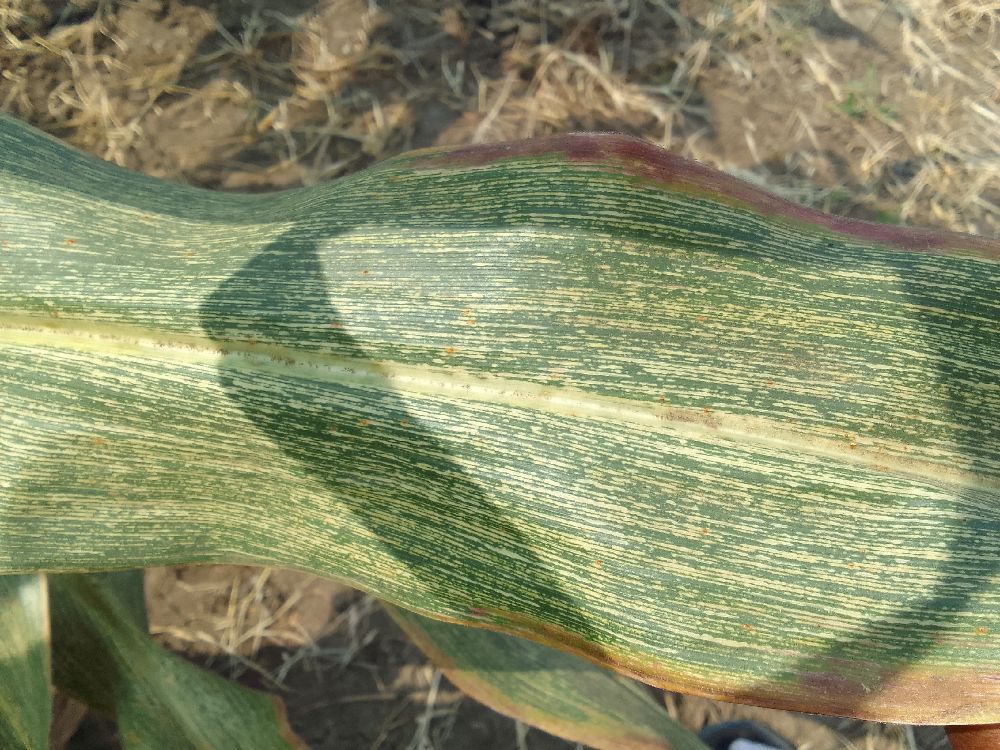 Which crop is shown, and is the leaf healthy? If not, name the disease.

maize, maize streak virus
